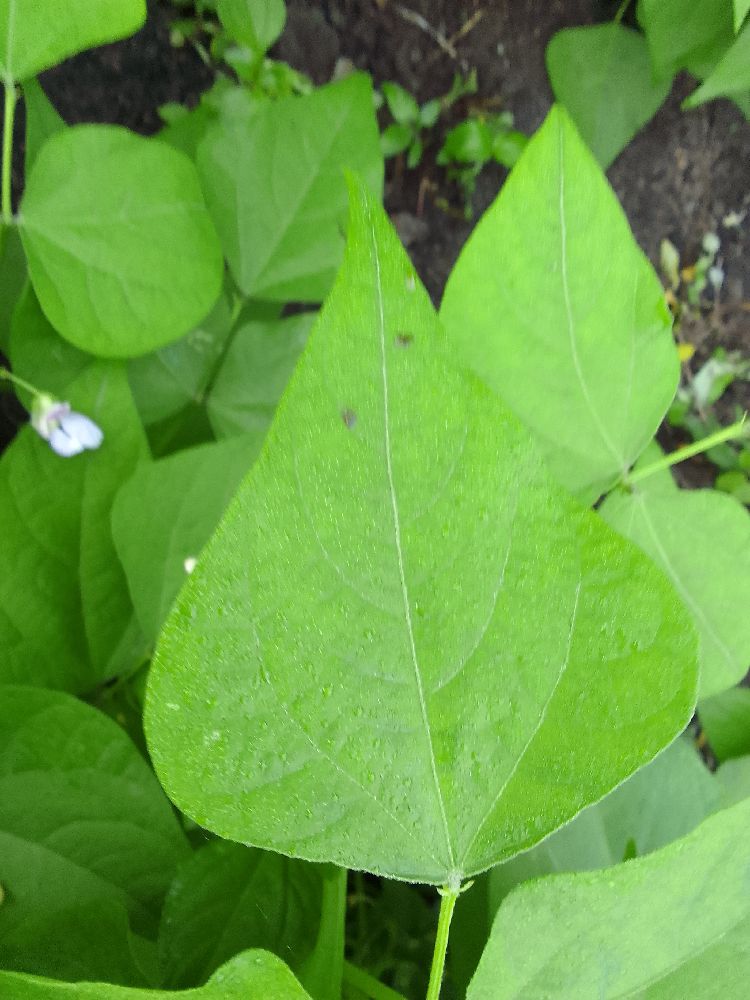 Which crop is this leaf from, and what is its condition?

common bean, healthy
